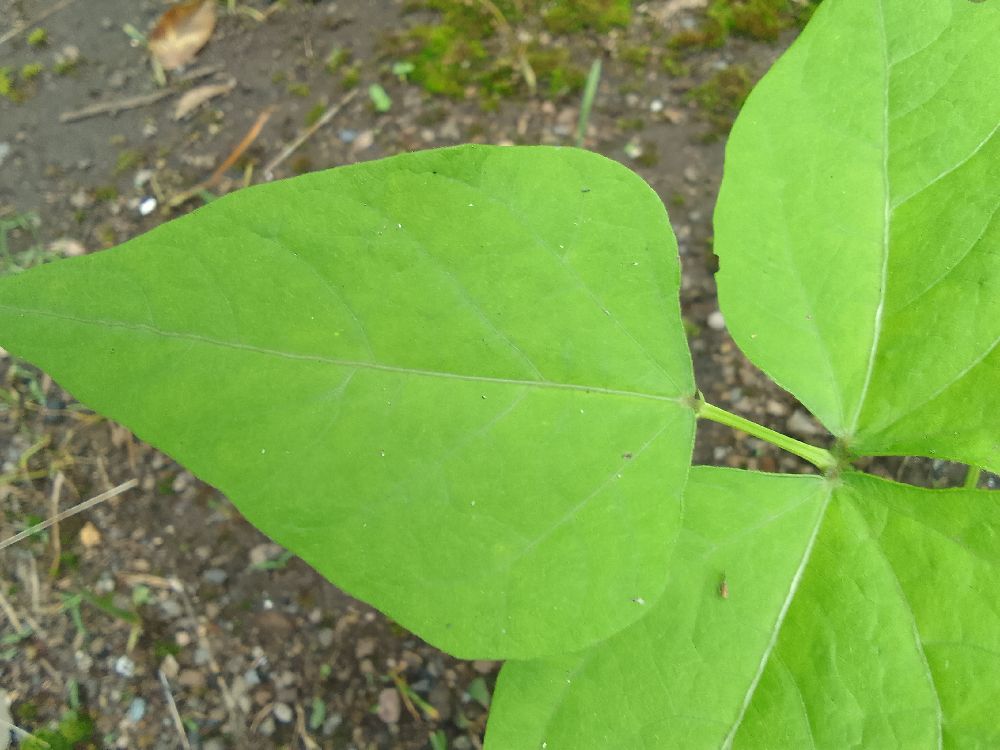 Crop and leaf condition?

common bean, healthy
